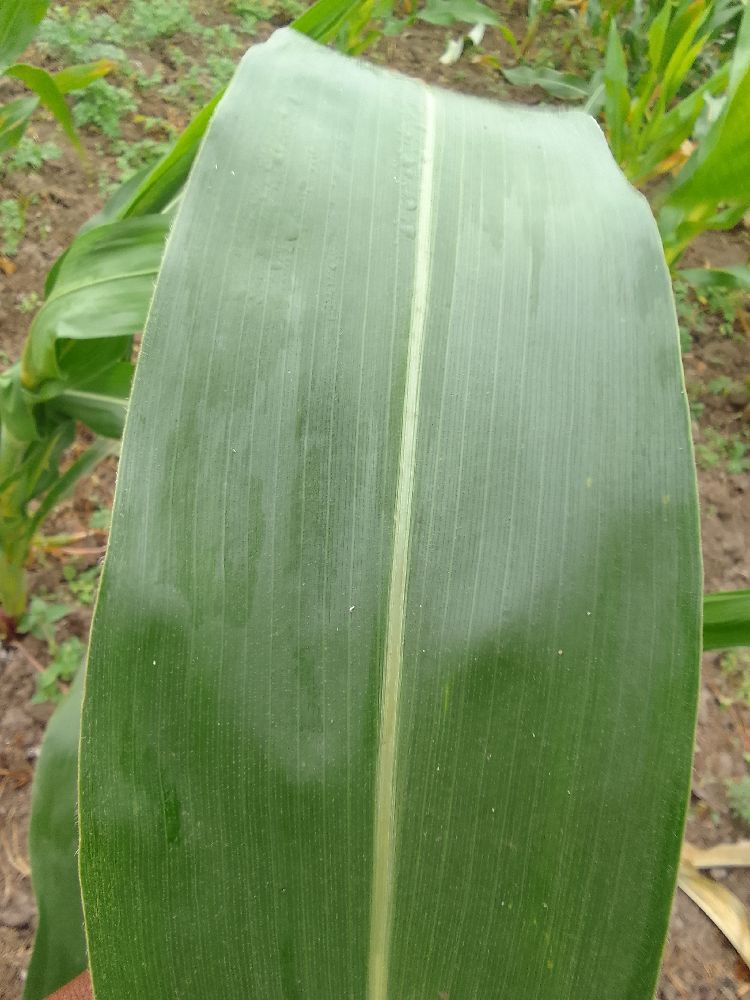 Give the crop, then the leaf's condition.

maize, healthy
